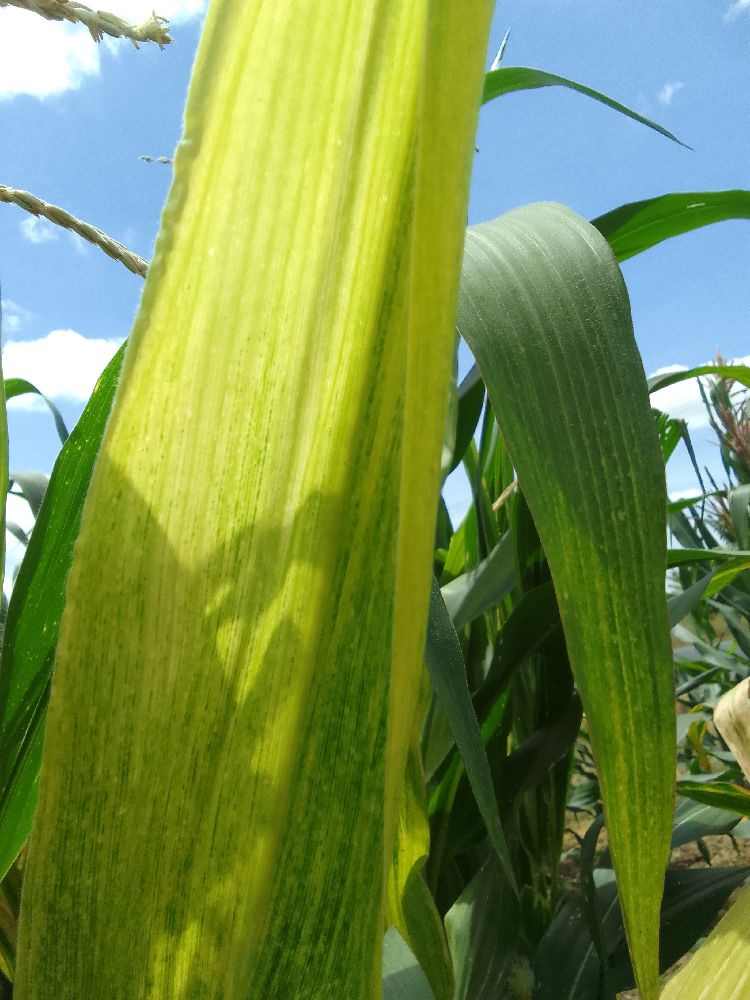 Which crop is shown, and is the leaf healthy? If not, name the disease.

maize, maize lethal necrosis
